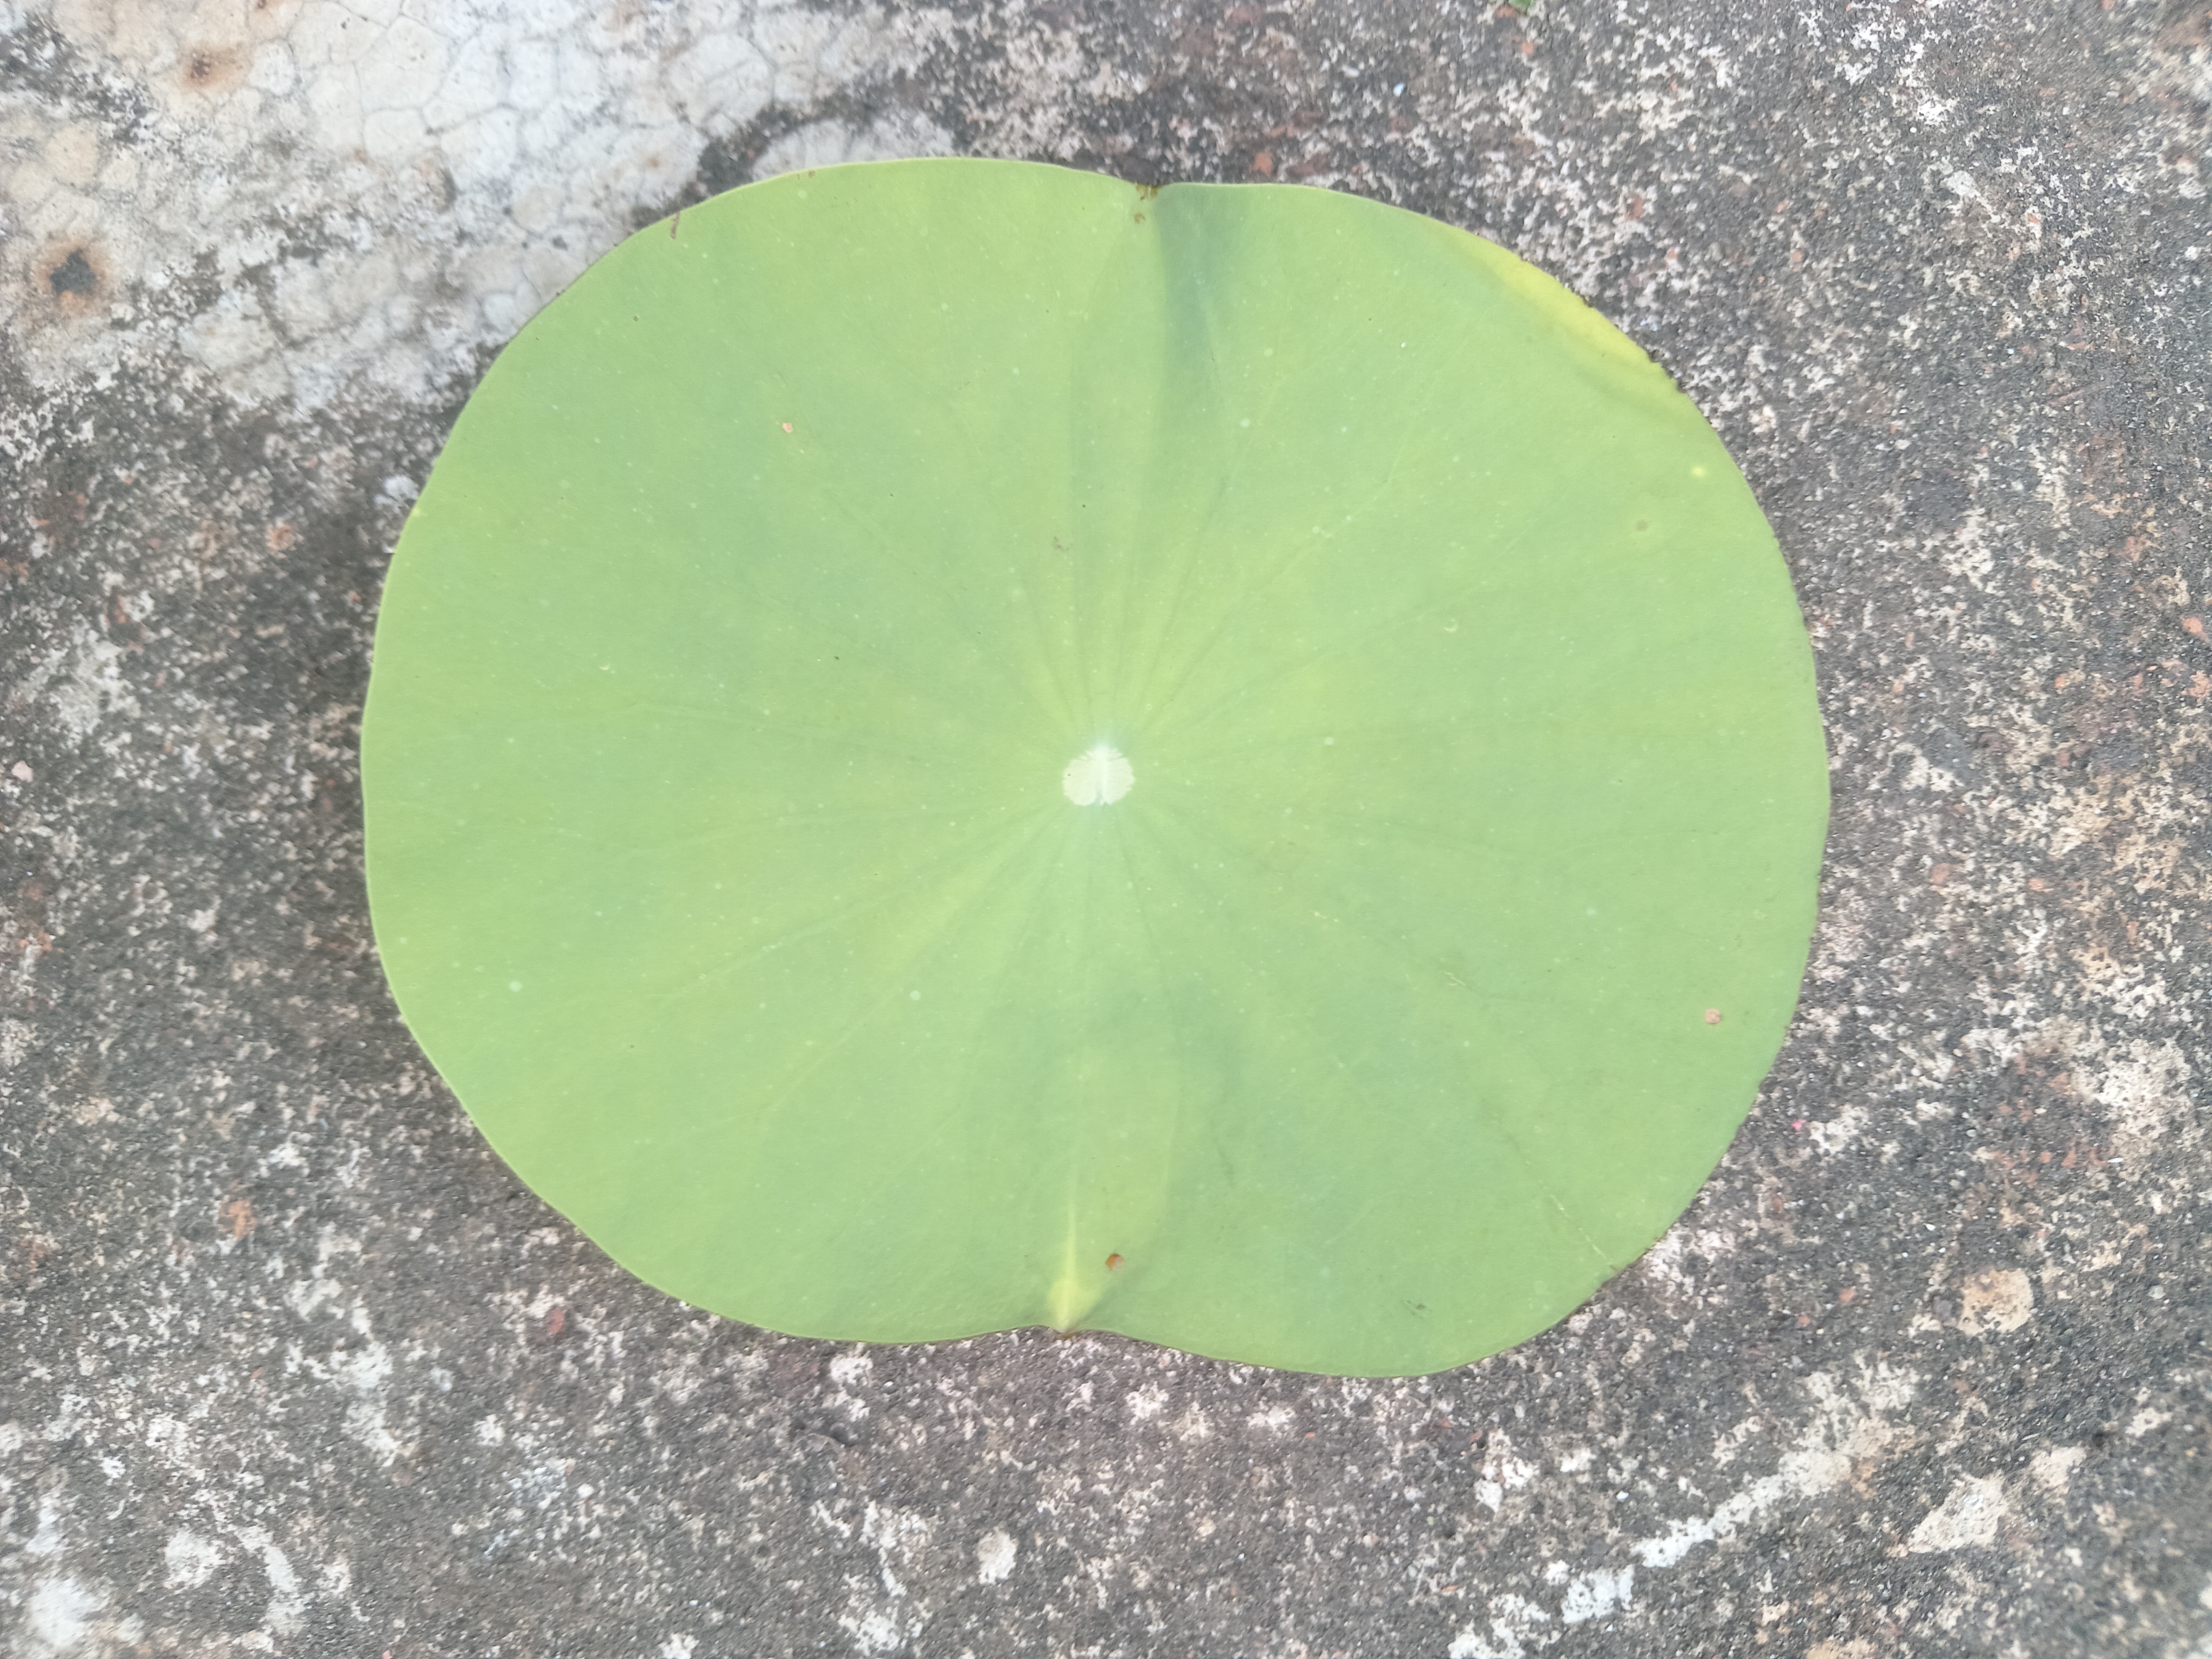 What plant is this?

lotus
